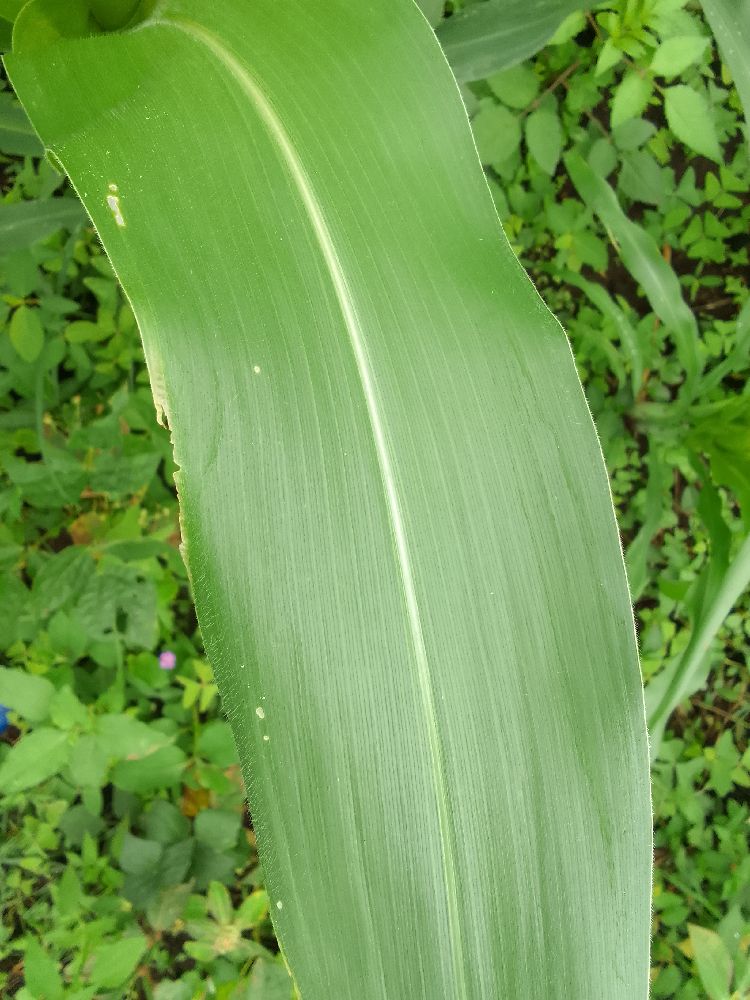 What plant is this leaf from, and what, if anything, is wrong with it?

maize, healthy
